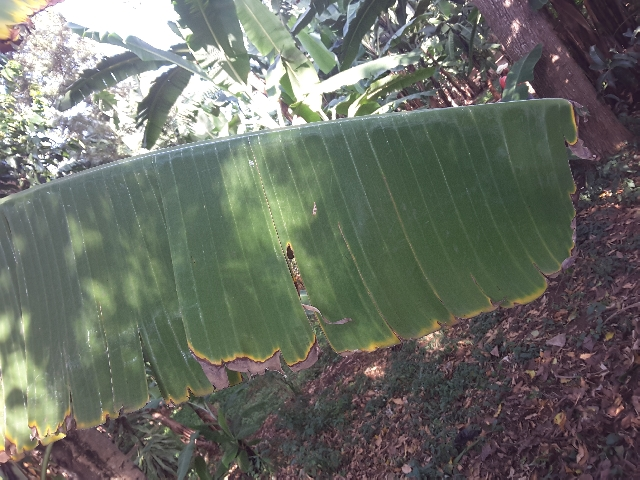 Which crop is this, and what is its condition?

banana, fusarium wilt race 1
